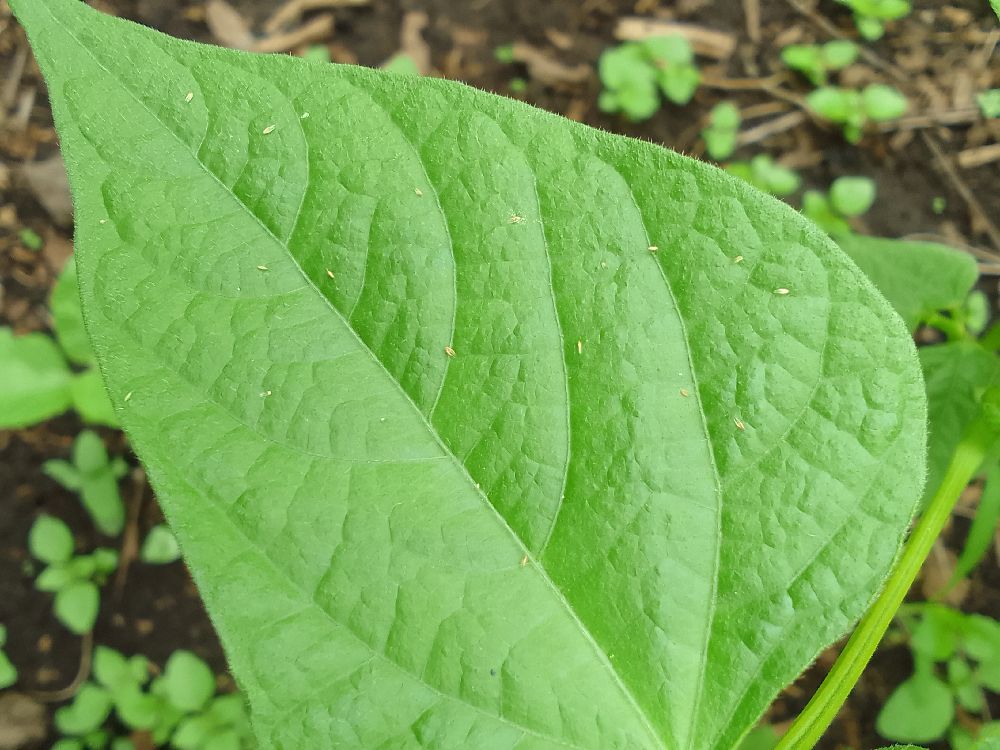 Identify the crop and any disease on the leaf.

common bean, healthy
